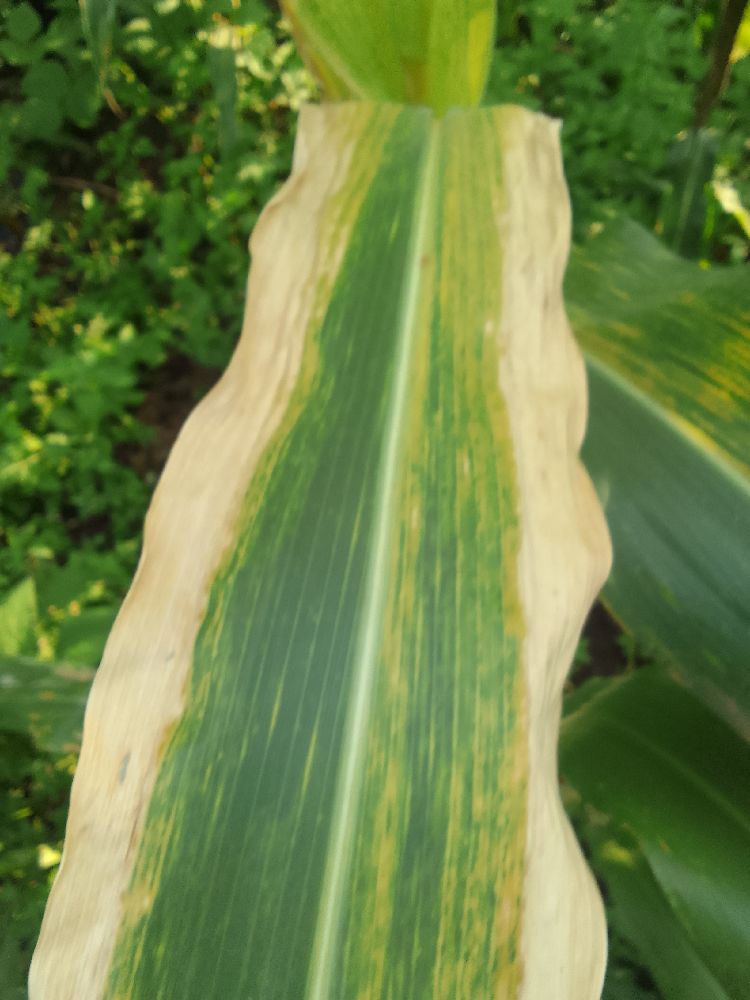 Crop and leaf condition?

maize, maize lethal necrosis
